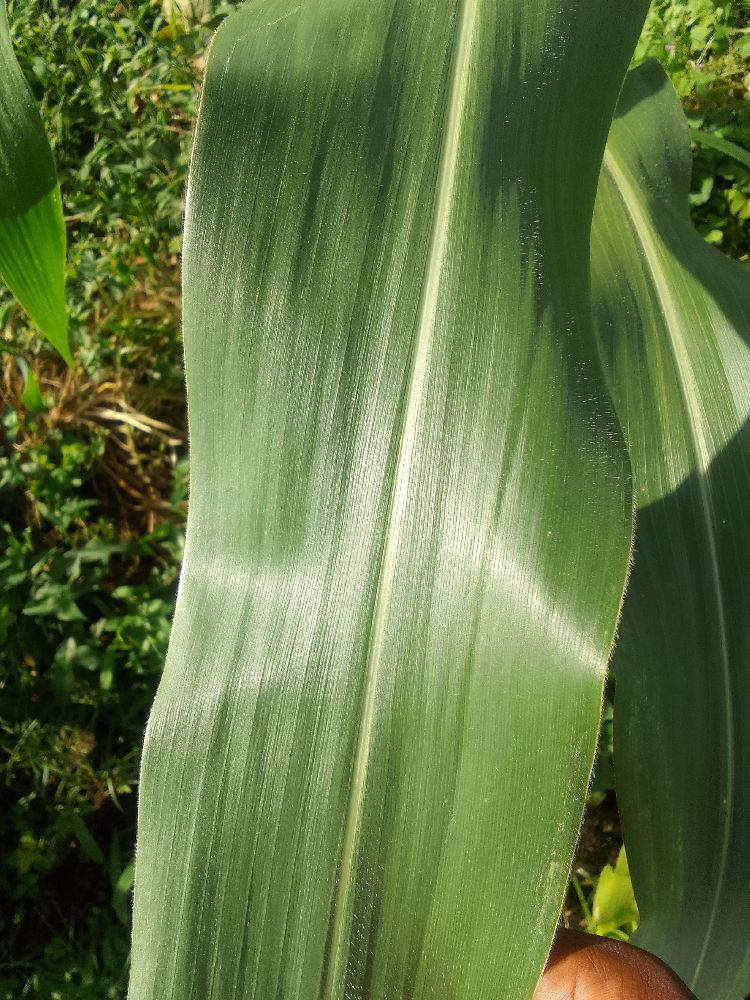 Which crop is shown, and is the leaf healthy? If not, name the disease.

maize, healthy
